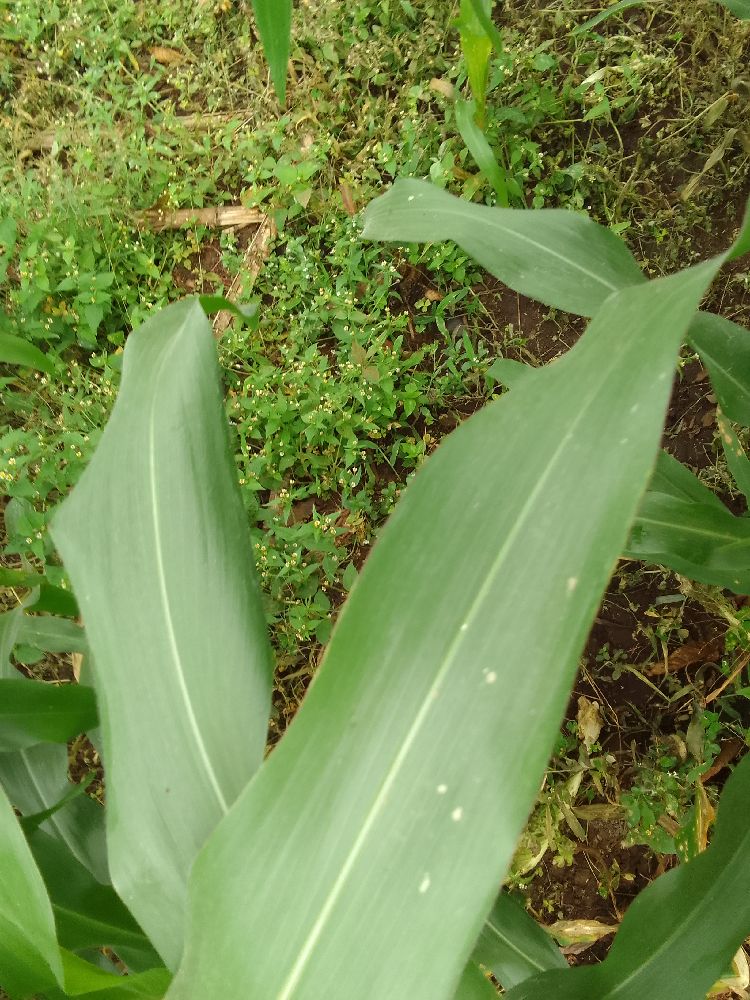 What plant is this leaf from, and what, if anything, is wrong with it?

maize, healthy
